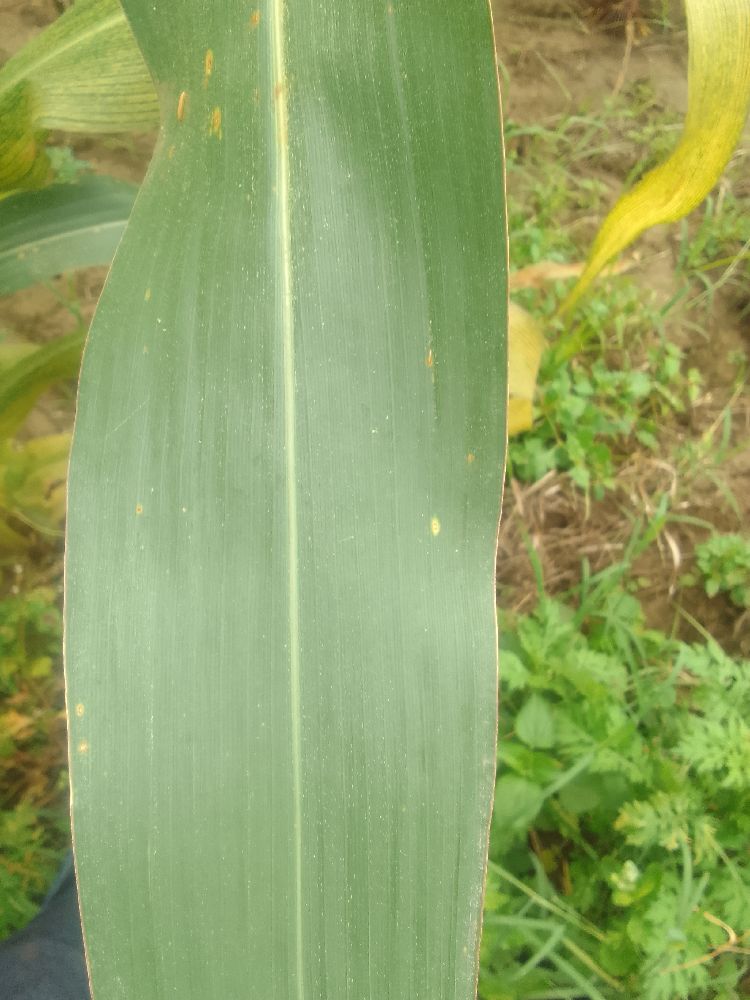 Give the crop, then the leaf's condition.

maize, healthy
